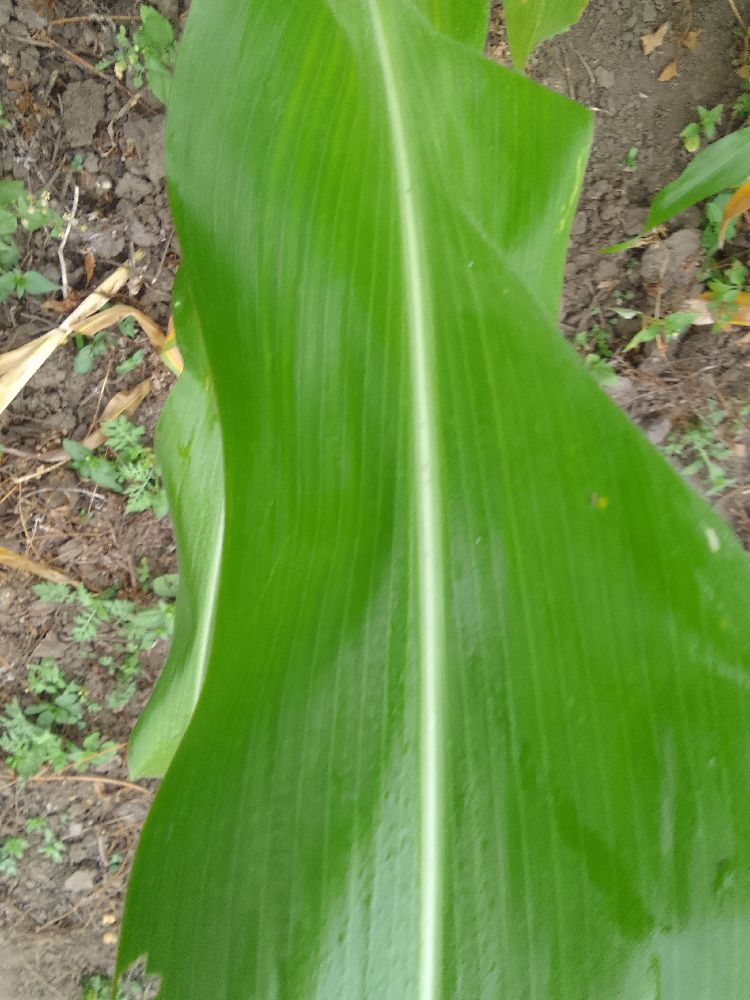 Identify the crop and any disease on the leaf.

maize, healthy
